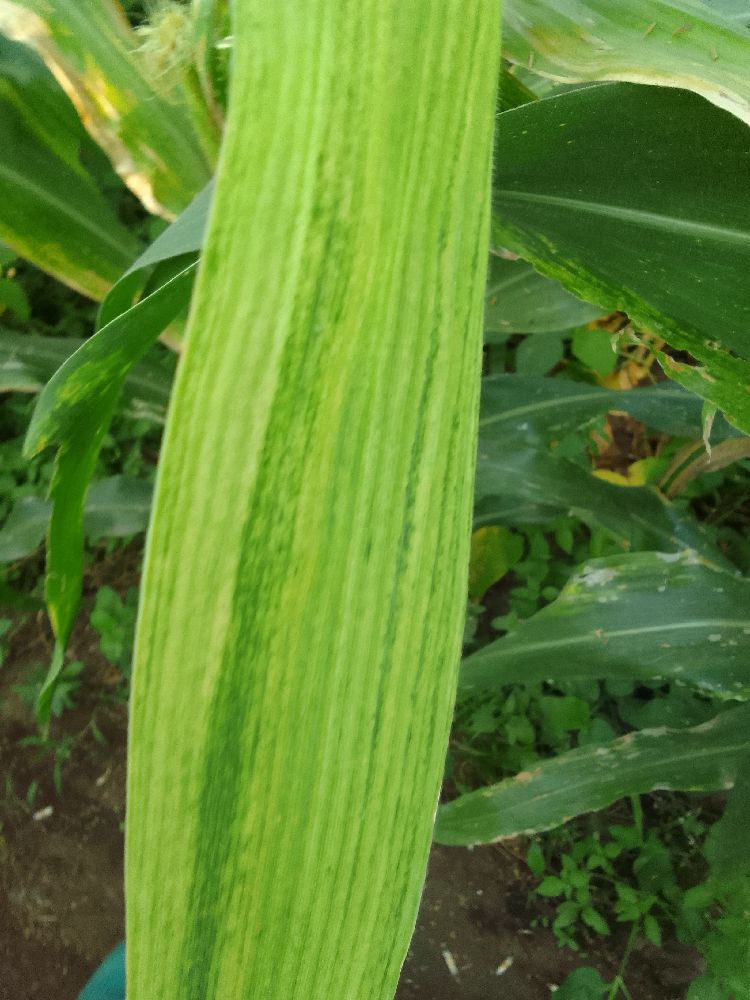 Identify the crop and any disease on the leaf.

maize, maize lethal necrosis
